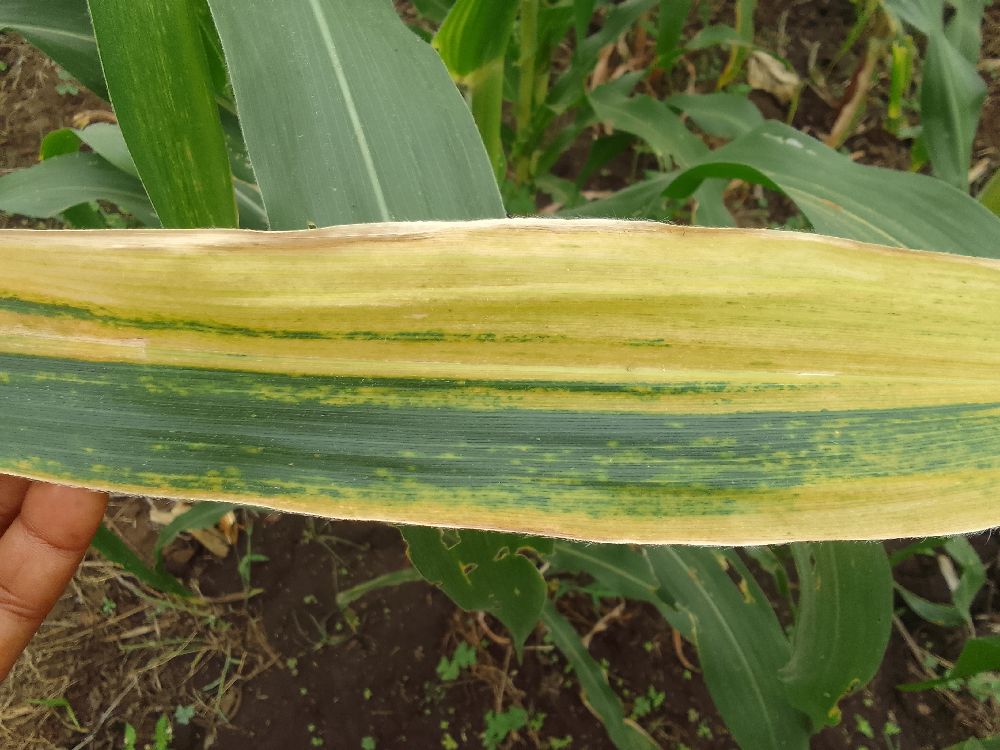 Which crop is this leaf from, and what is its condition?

maize, maize lethal necrosis
